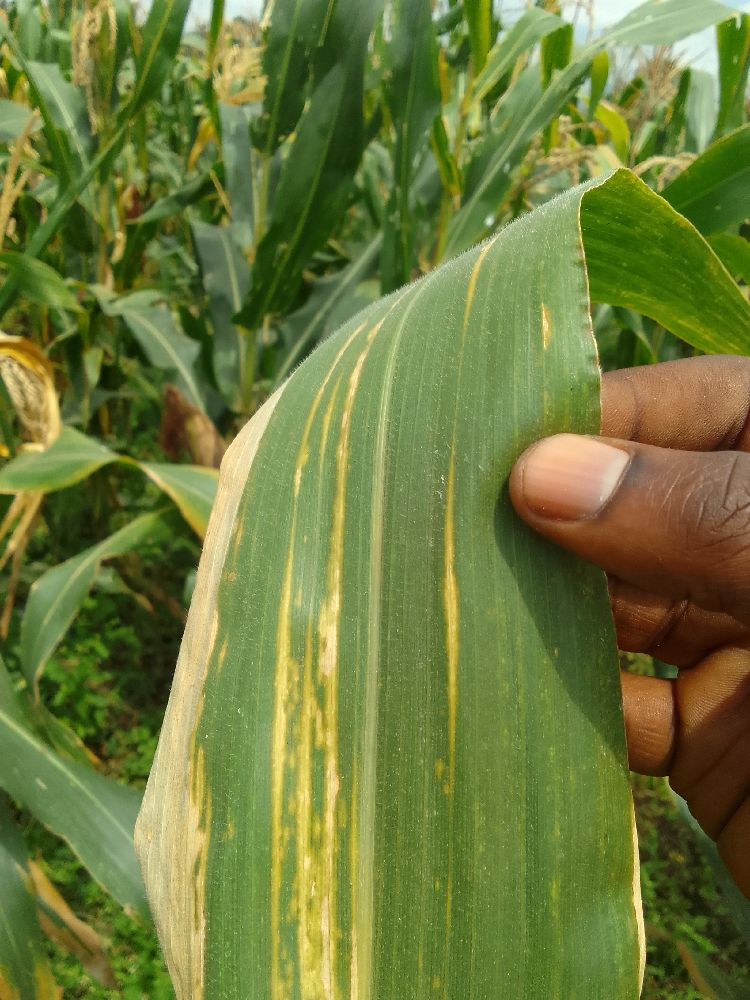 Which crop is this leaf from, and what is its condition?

maize, maize lethal necrosis
